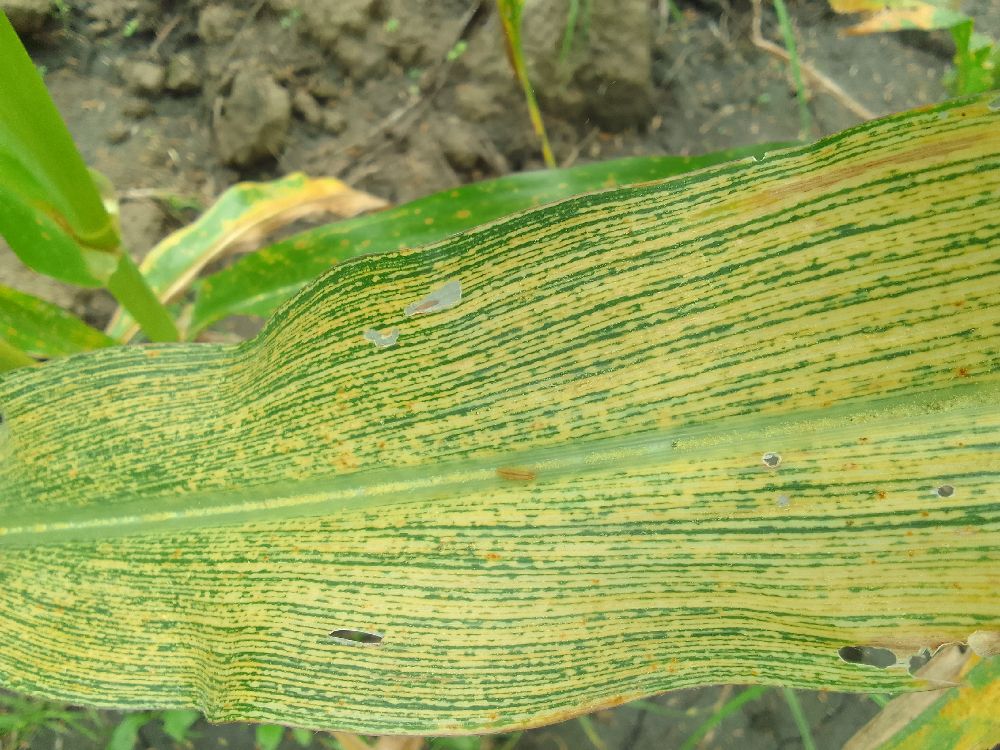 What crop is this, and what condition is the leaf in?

maize, maize streak virus
